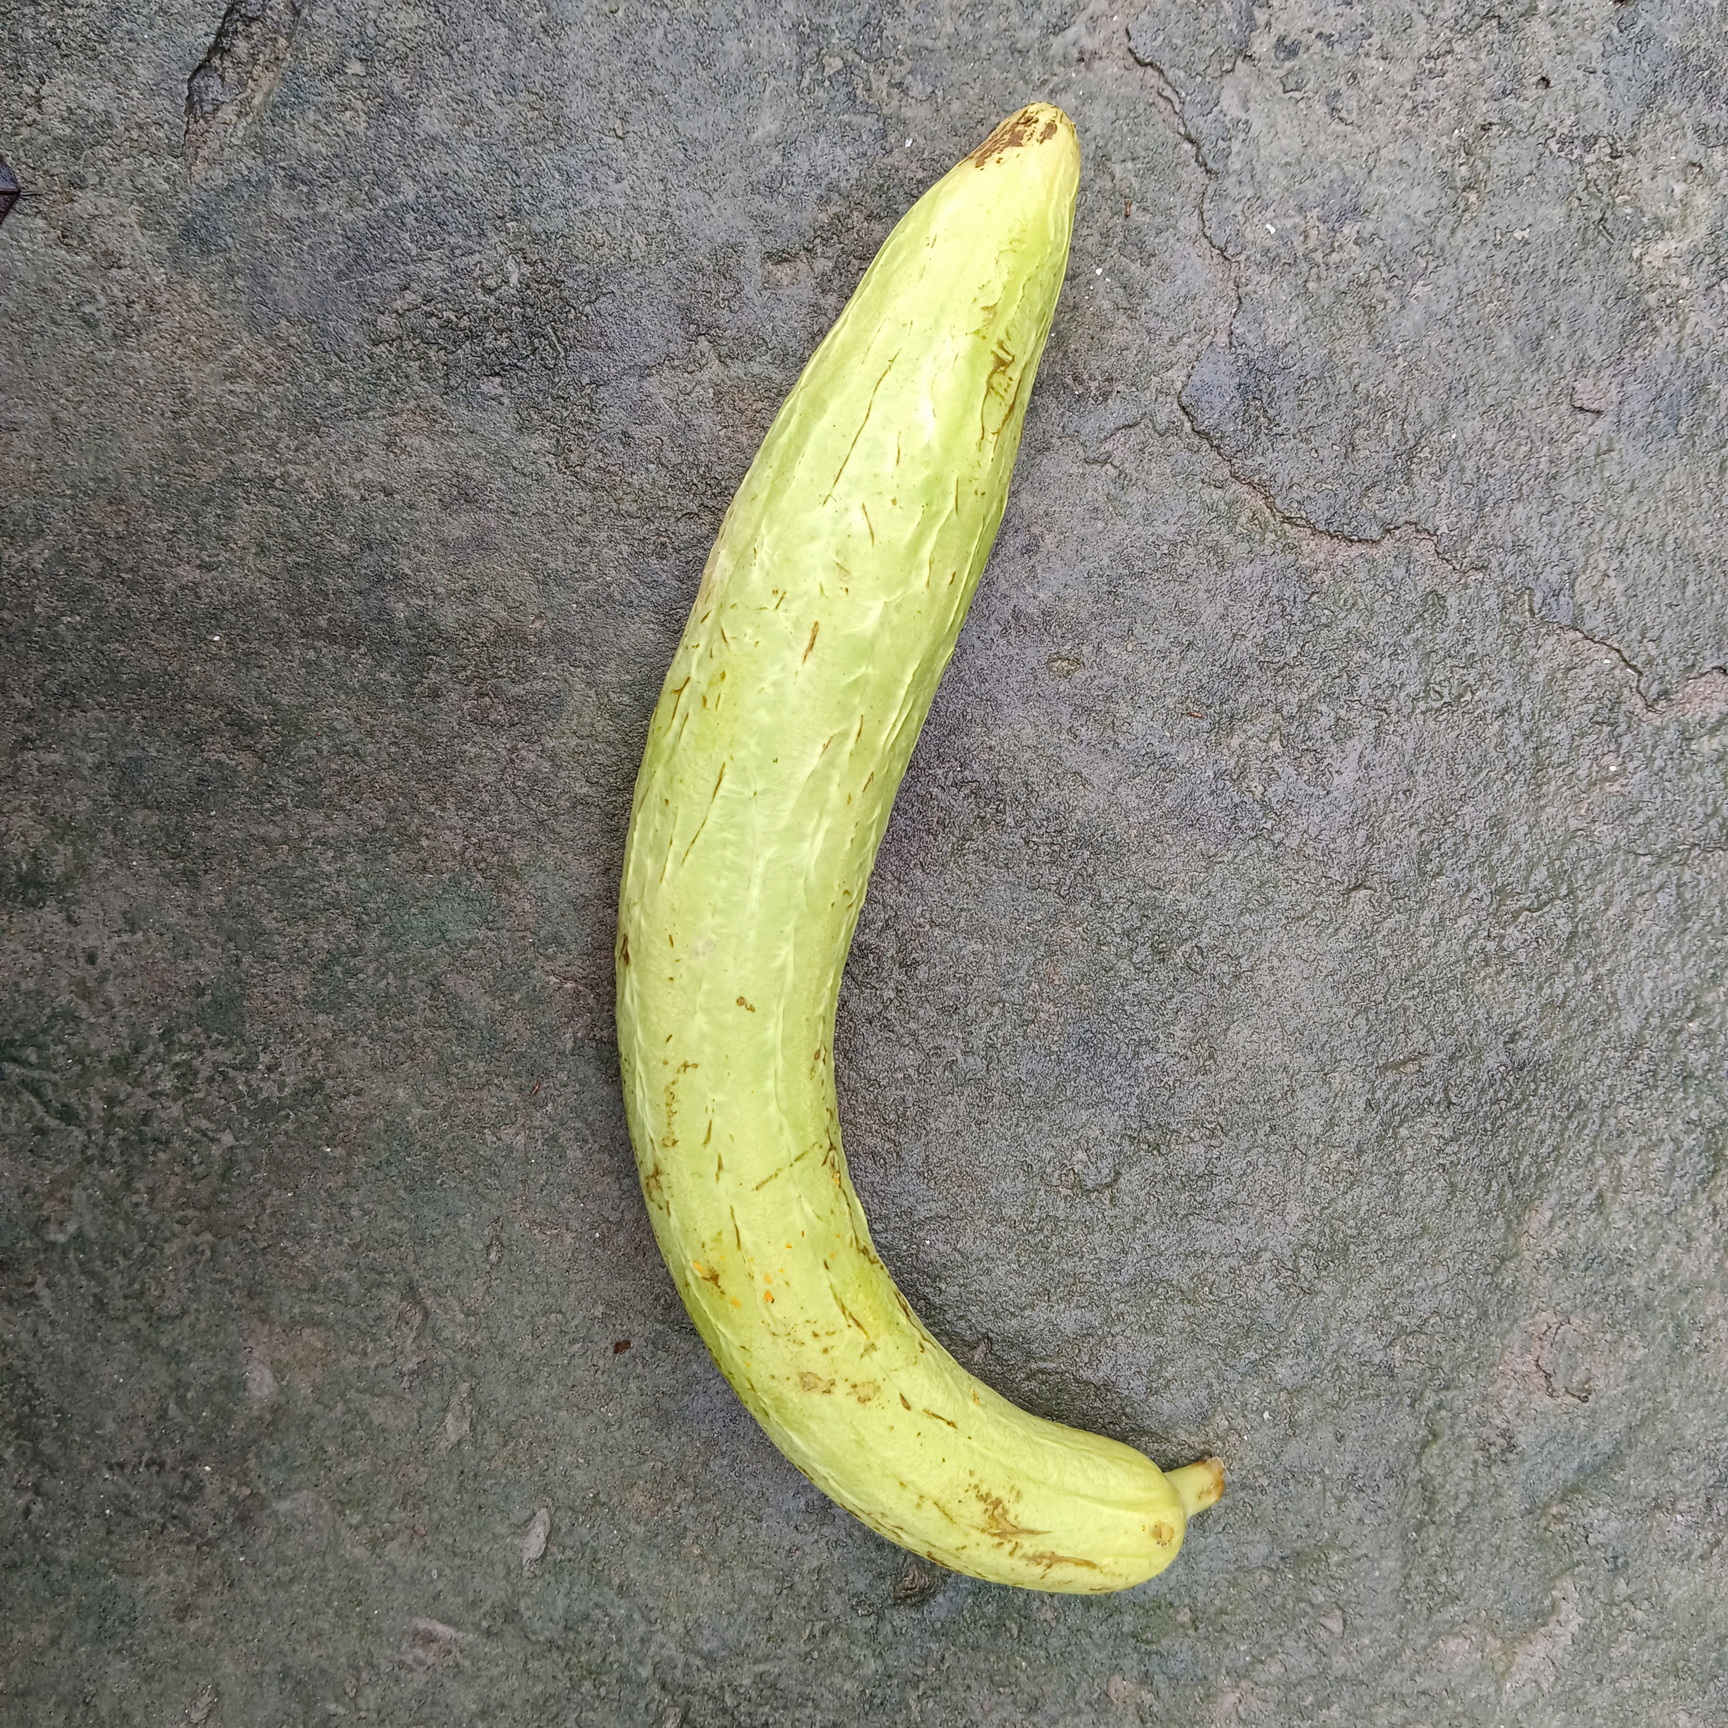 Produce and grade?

luffa, fresh
